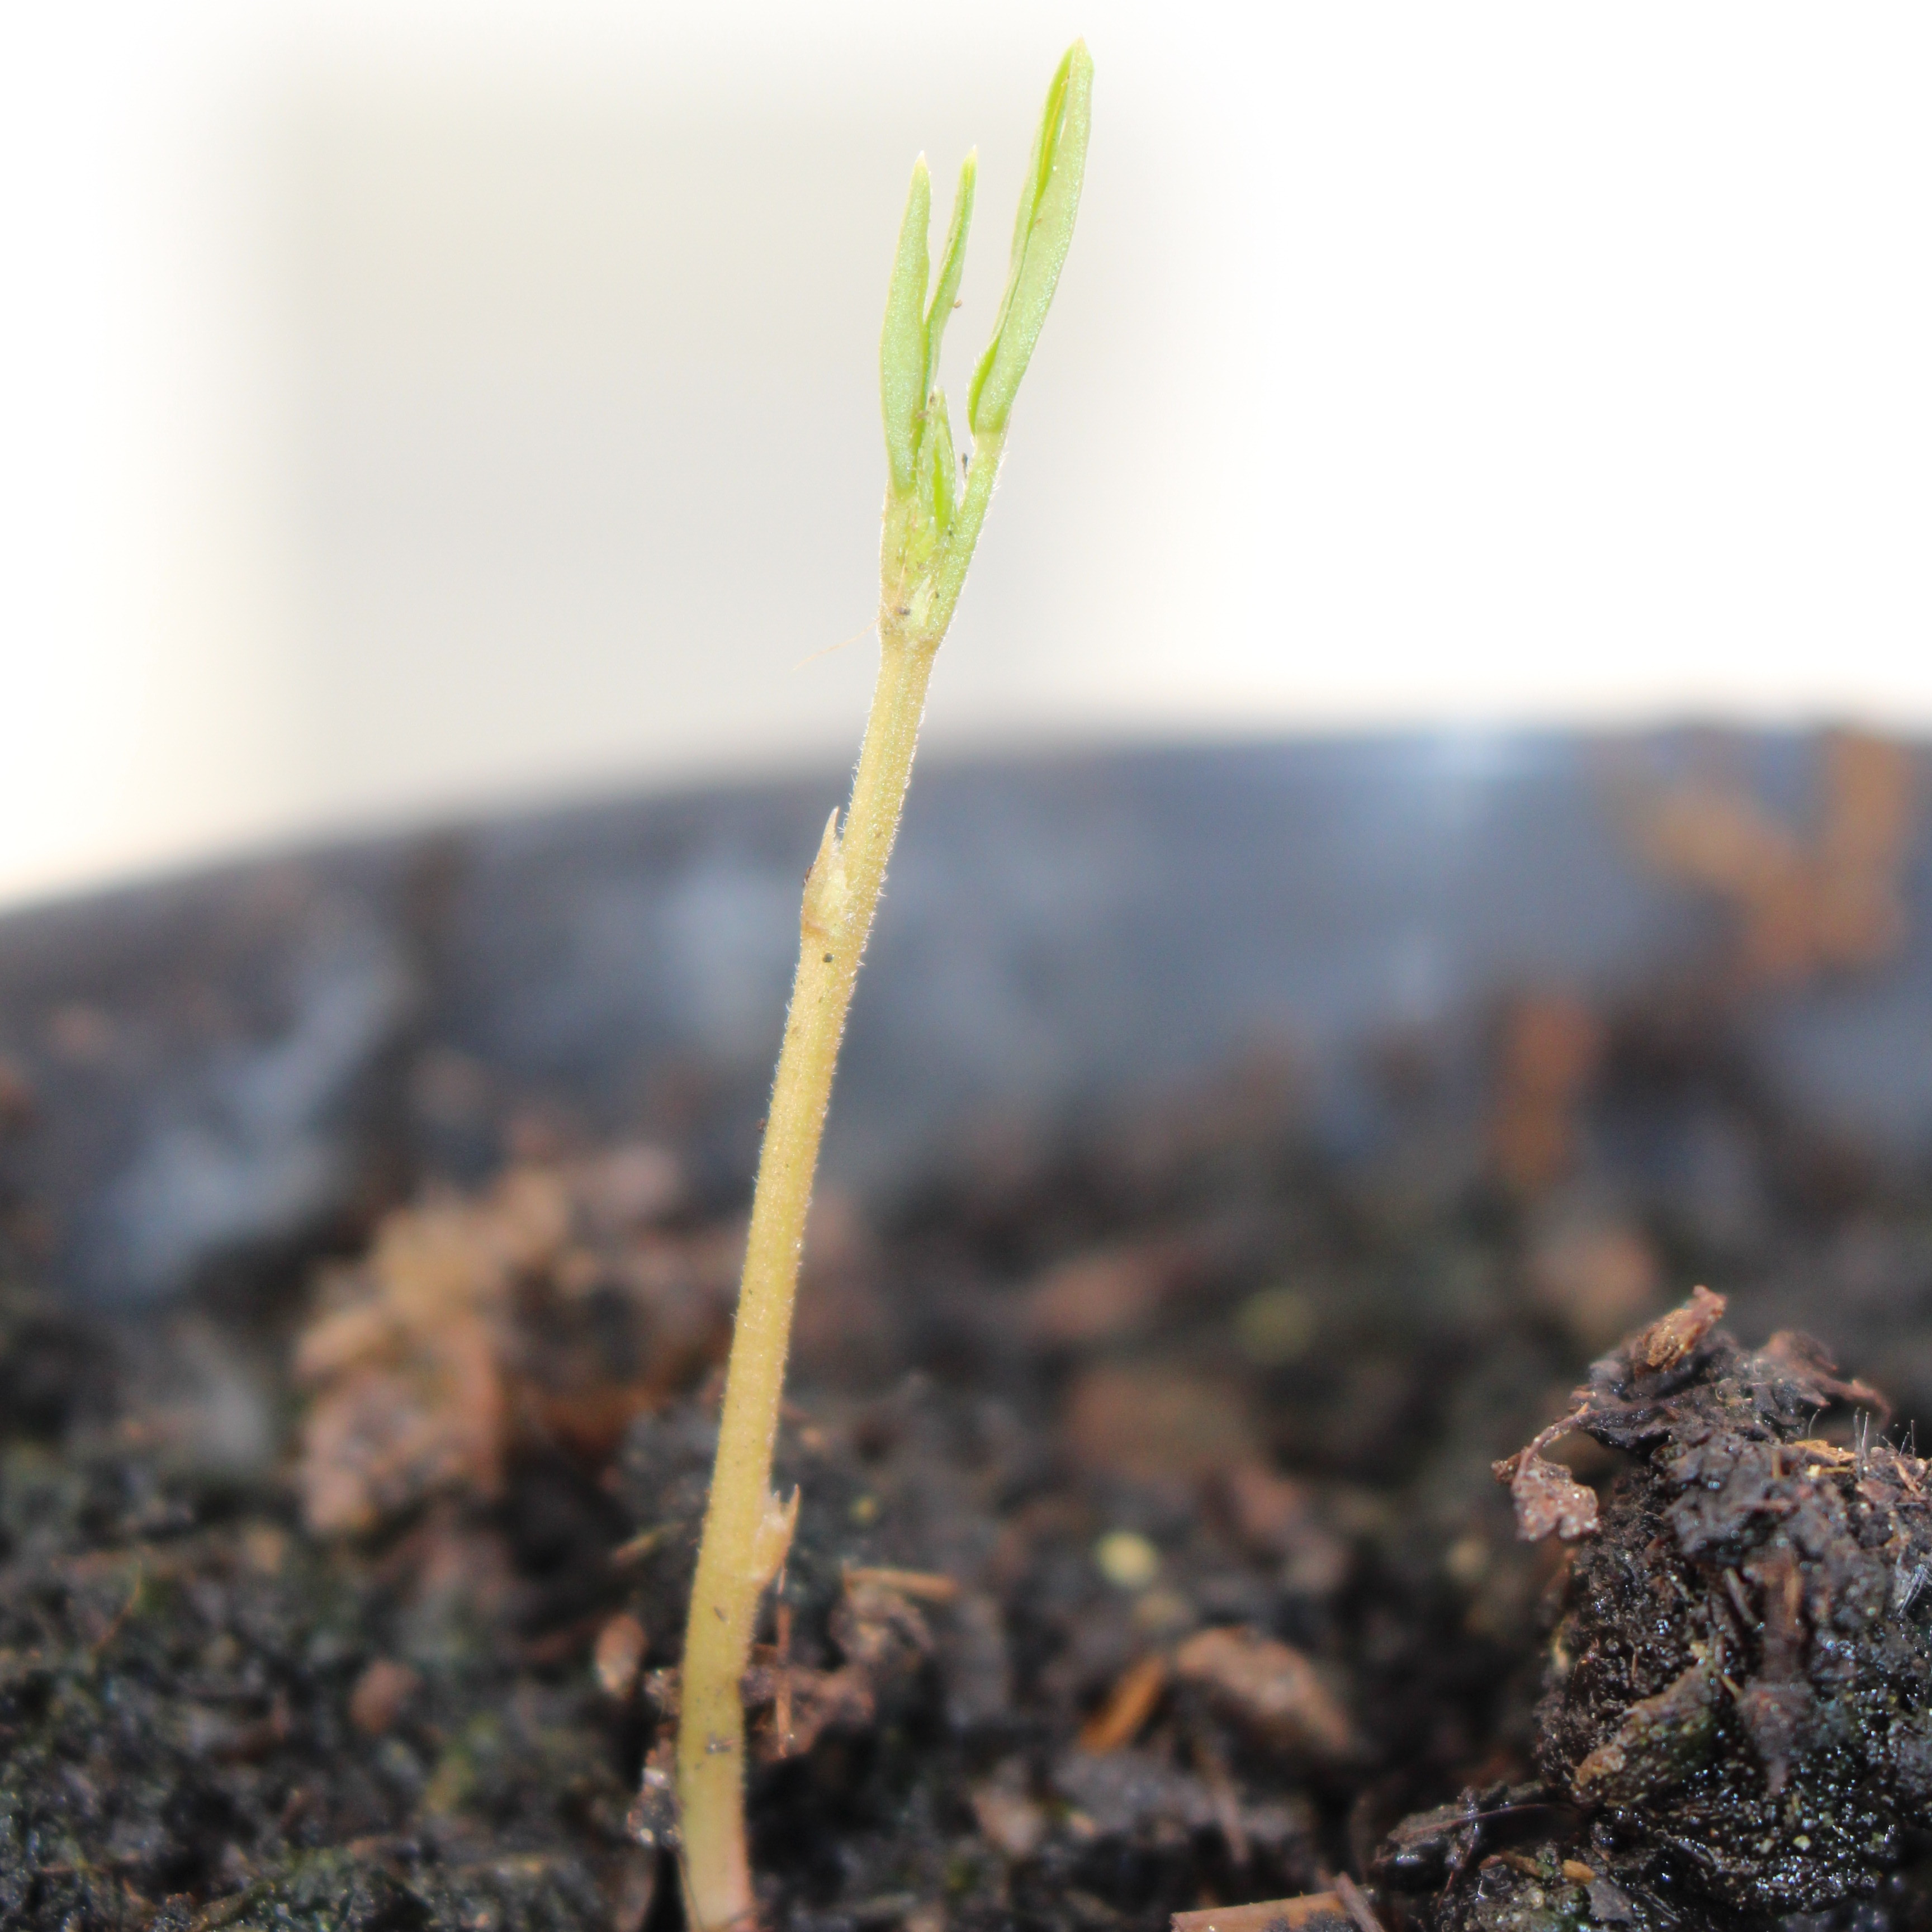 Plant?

Vicia sativa
